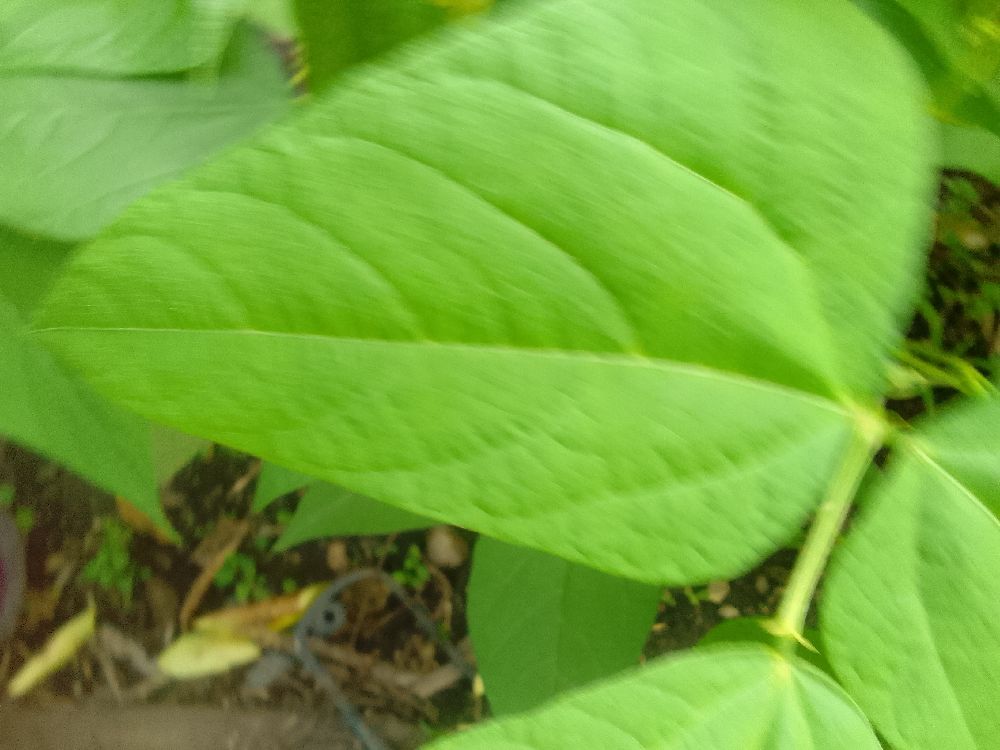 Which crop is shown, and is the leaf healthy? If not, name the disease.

common bean, healthy
